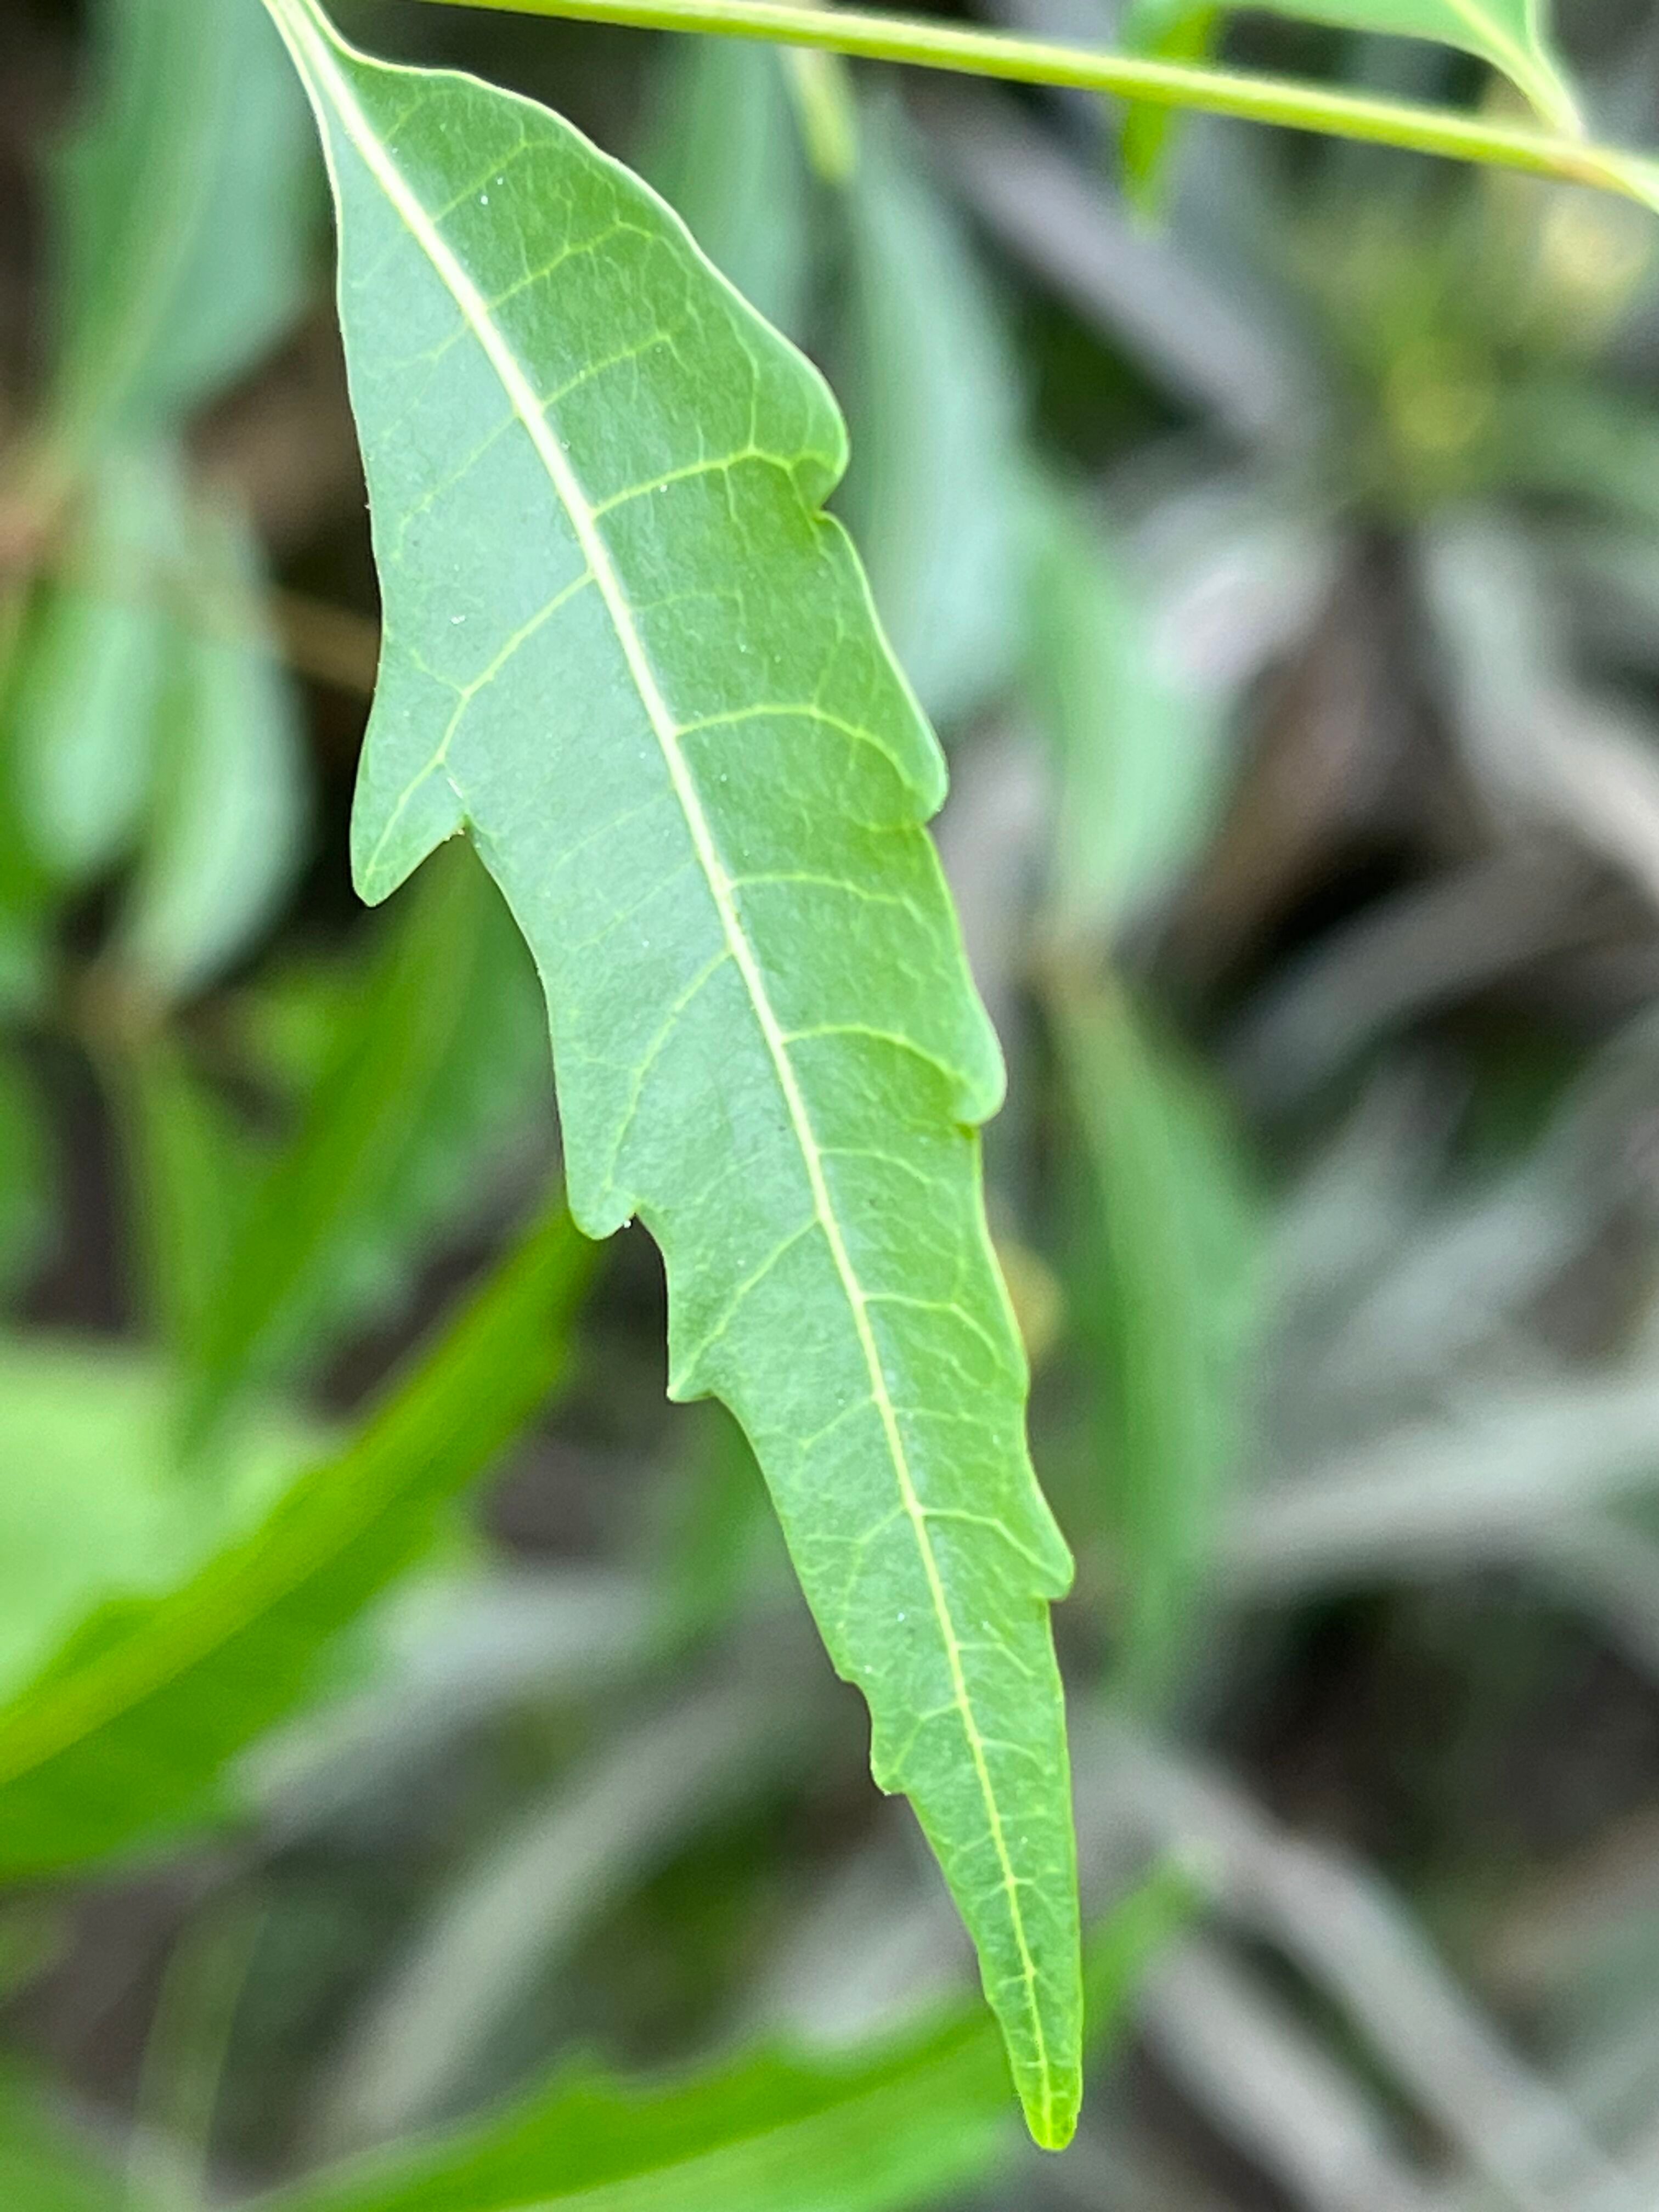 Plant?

neem
